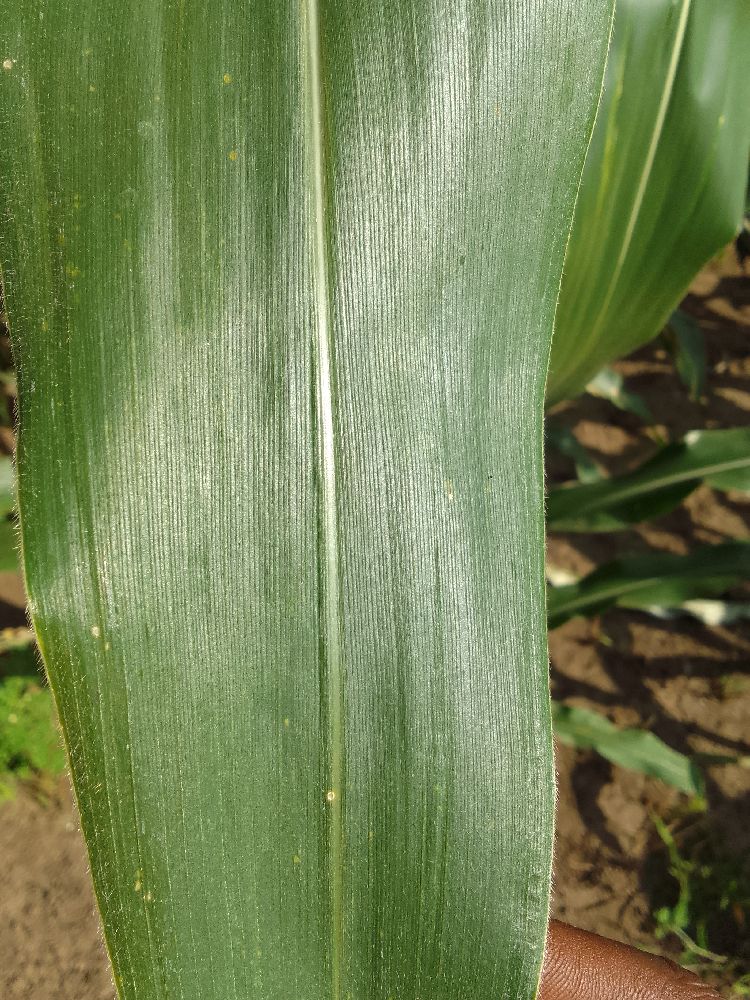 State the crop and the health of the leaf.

maize, healthy
